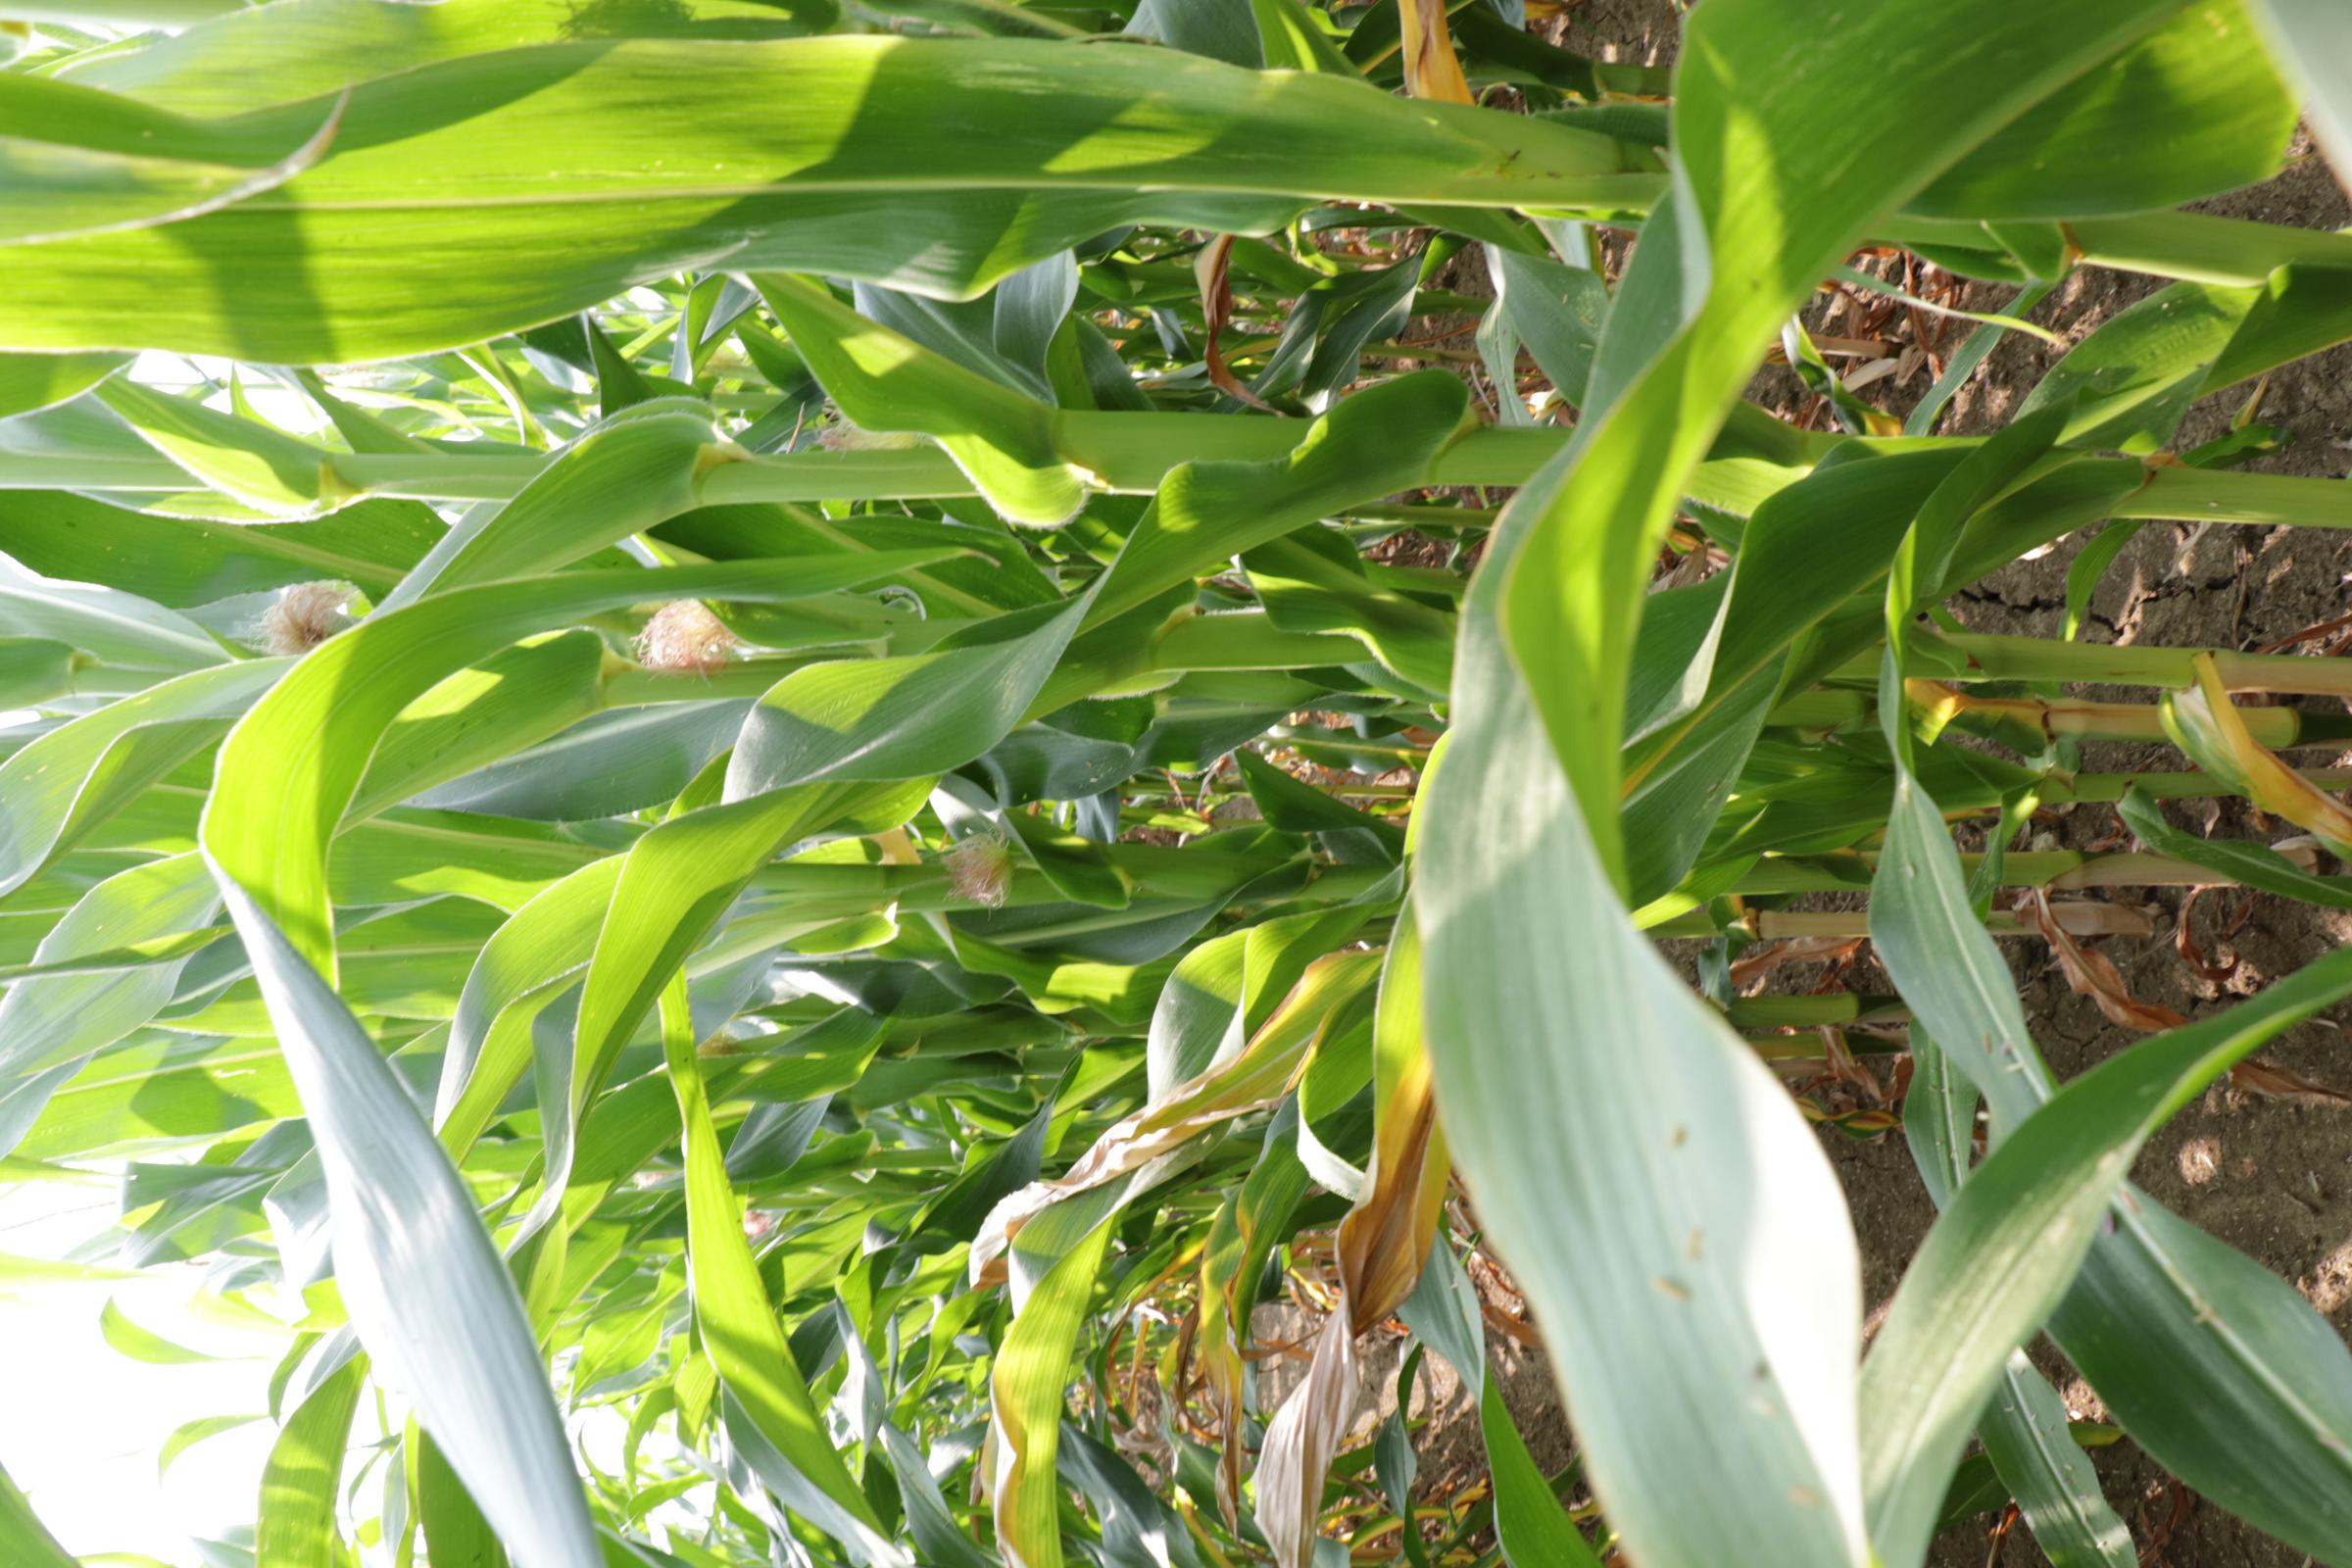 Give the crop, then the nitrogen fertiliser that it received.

maize, reduced nitrogen fertilisation
